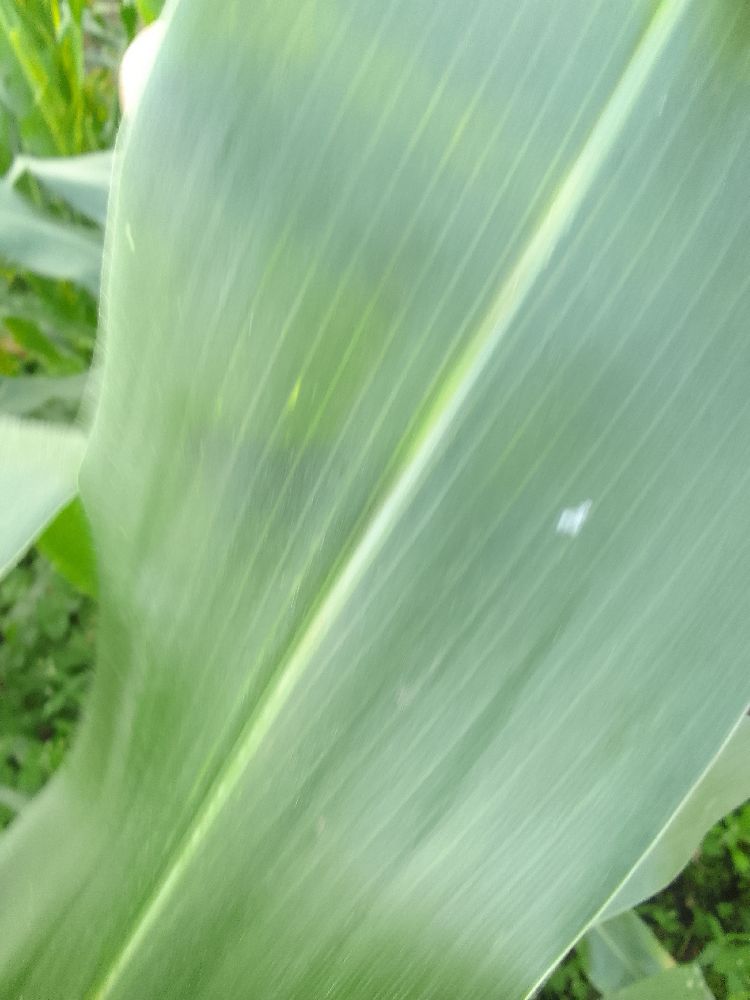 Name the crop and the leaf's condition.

maize, healthy
